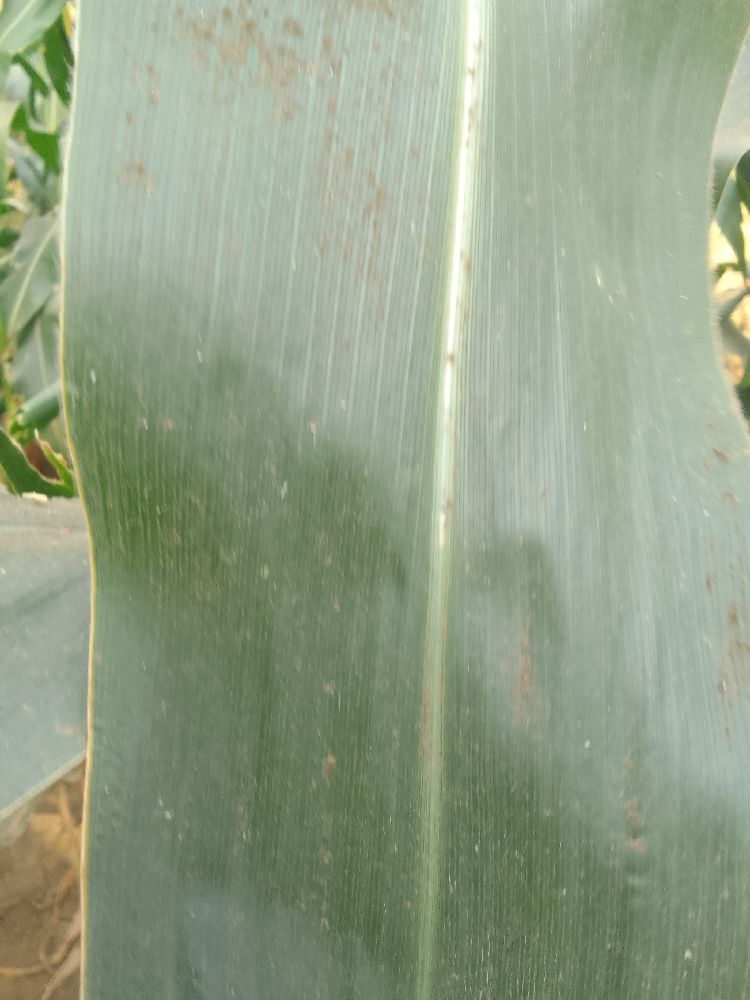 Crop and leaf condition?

maize, healthy
